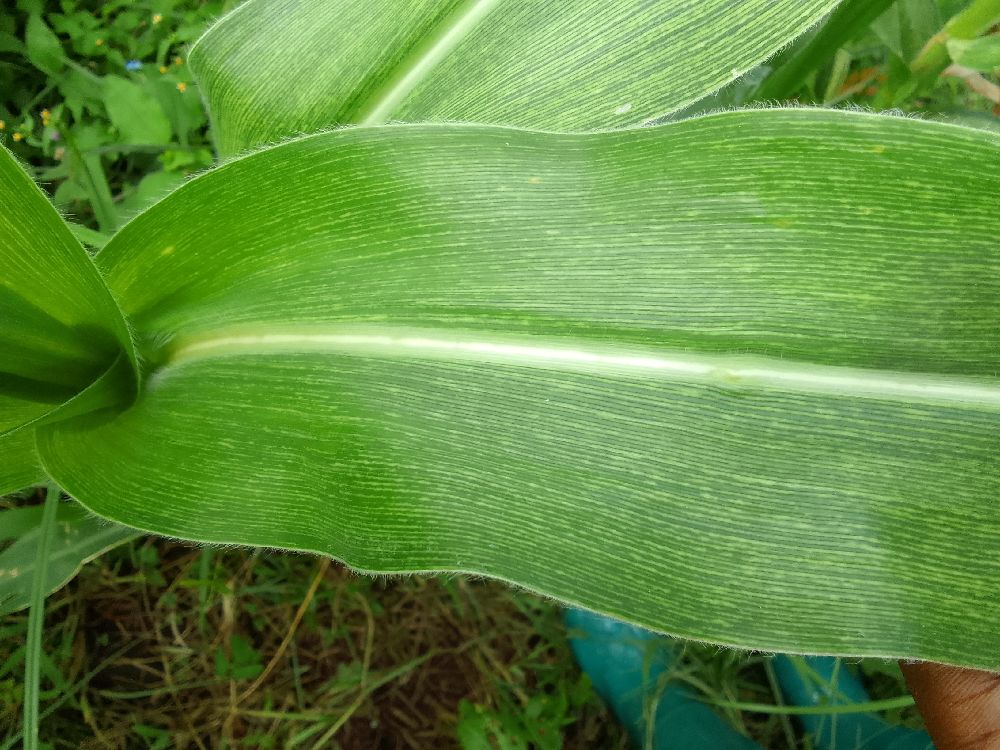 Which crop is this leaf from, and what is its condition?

maize, maize streak virus
